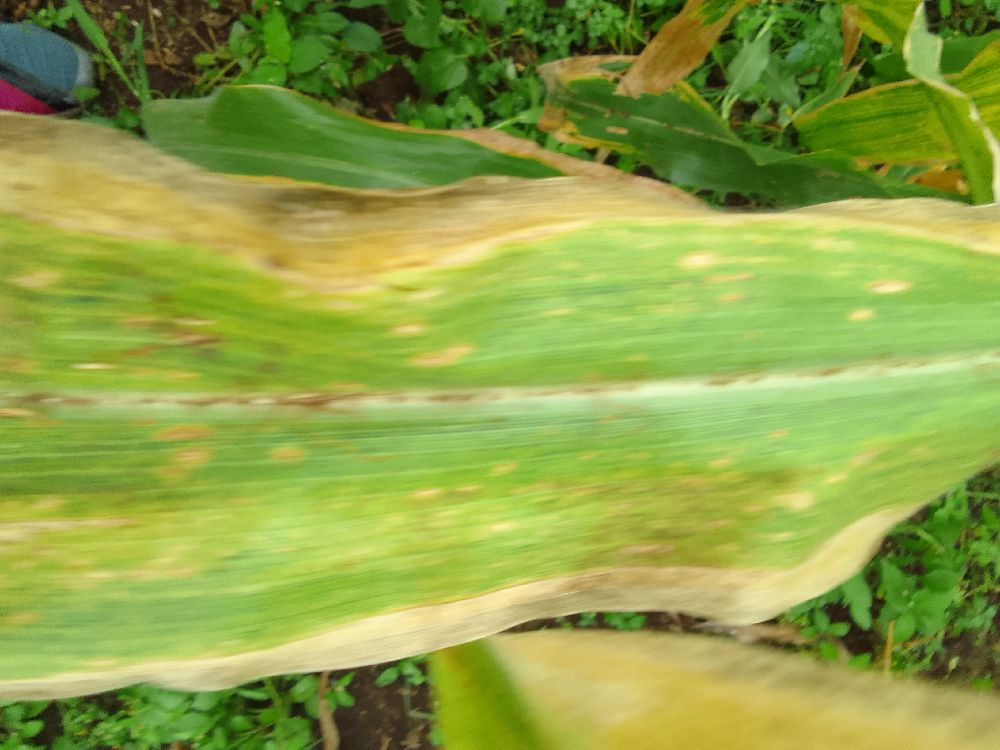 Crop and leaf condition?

maize, maize lethal necrosis
